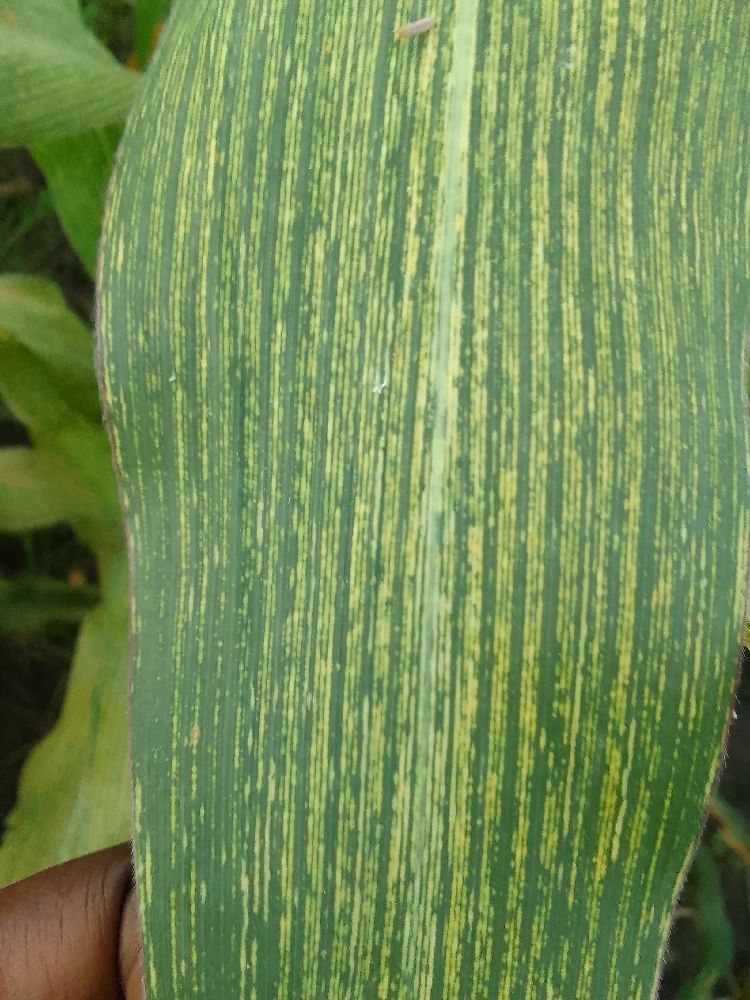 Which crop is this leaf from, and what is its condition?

maize, maize streak virus
